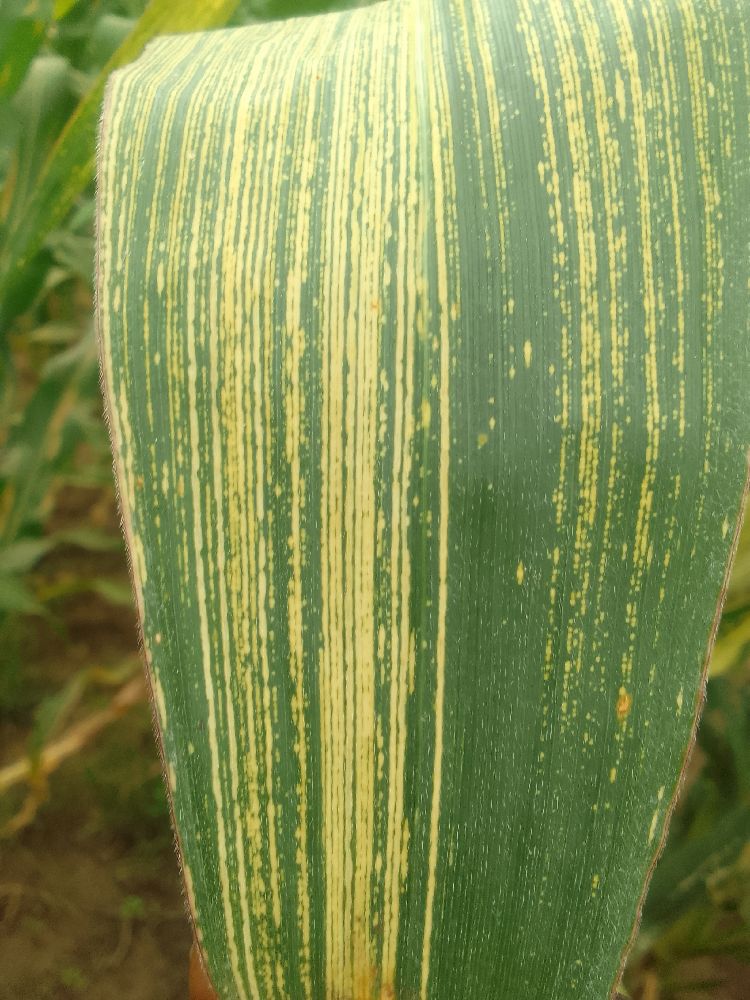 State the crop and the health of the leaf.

maize, maize streak virus
